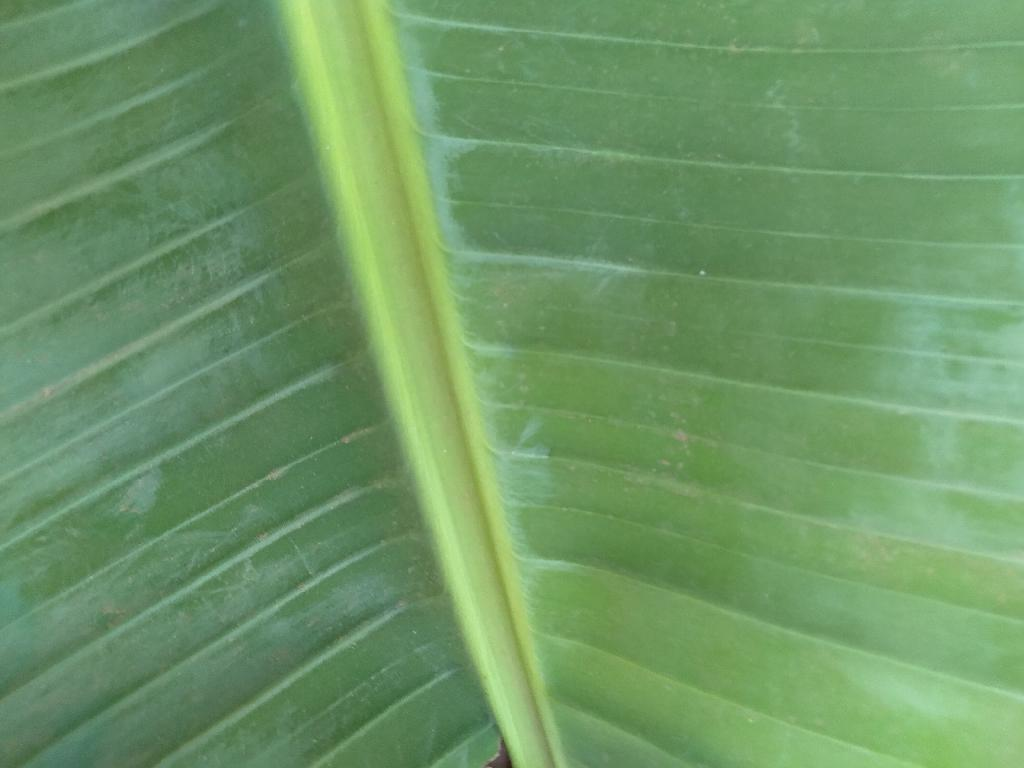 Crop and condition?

banana, healthy
